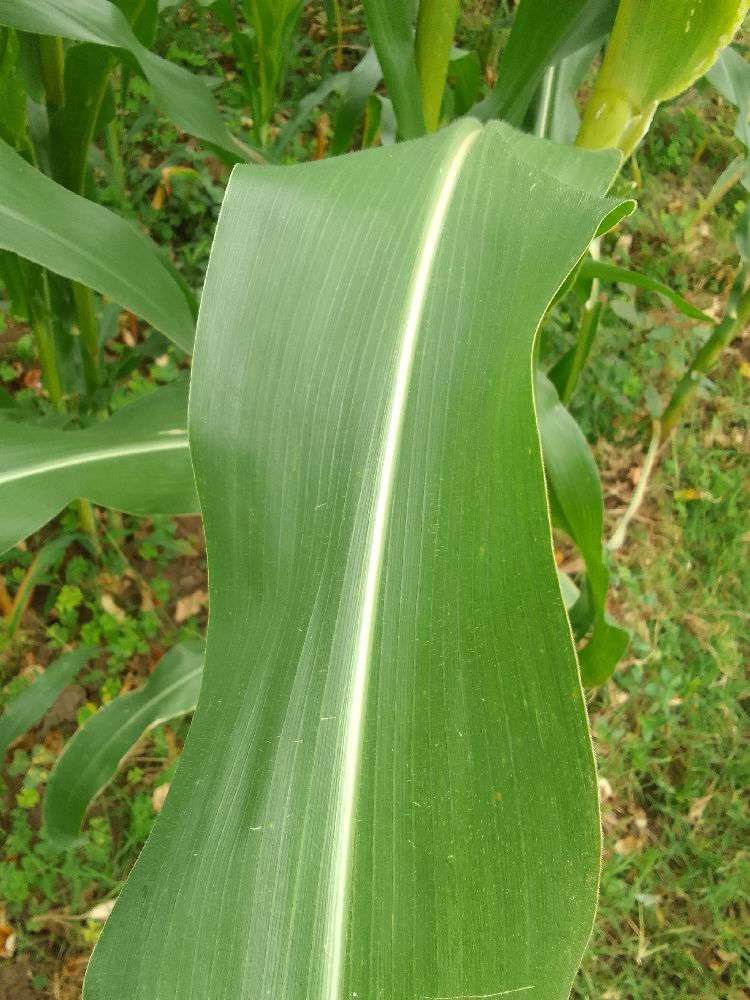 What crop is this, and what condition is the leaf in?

maize, healthy
